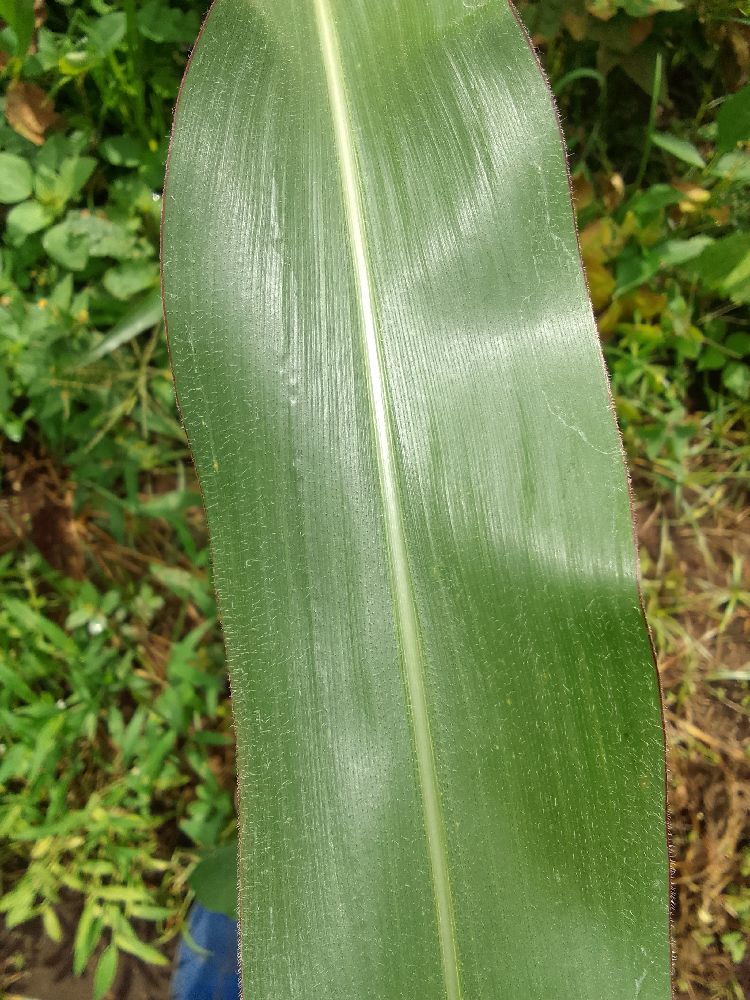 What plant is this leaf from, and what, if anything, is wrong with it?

maize, healthy
